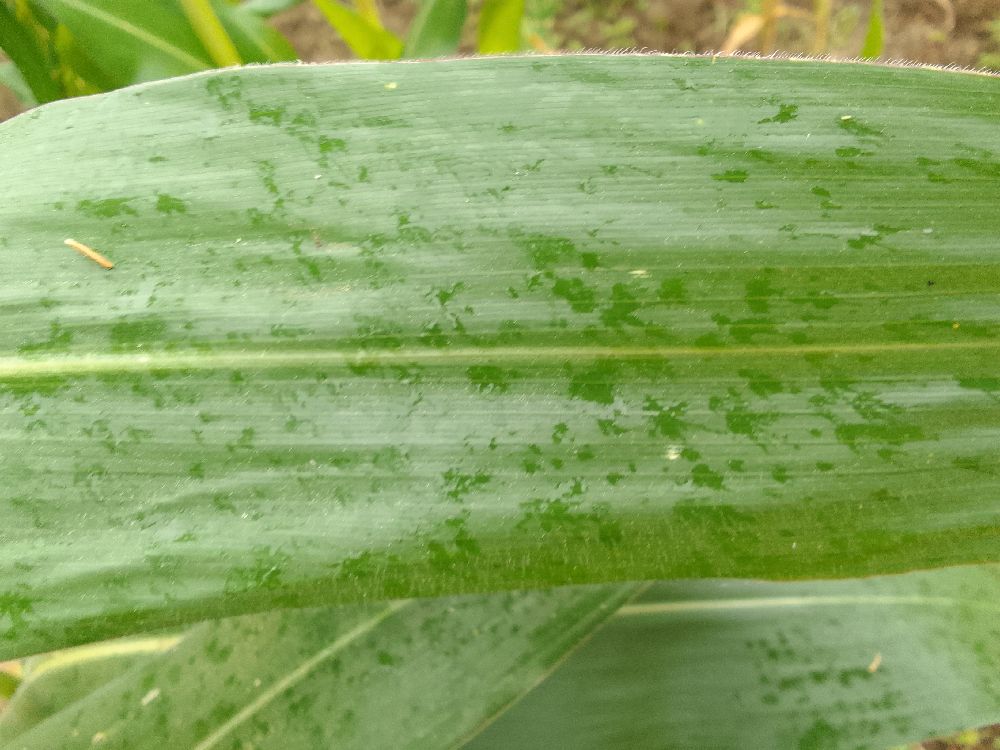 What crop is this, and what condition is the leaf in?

maize, healthy
